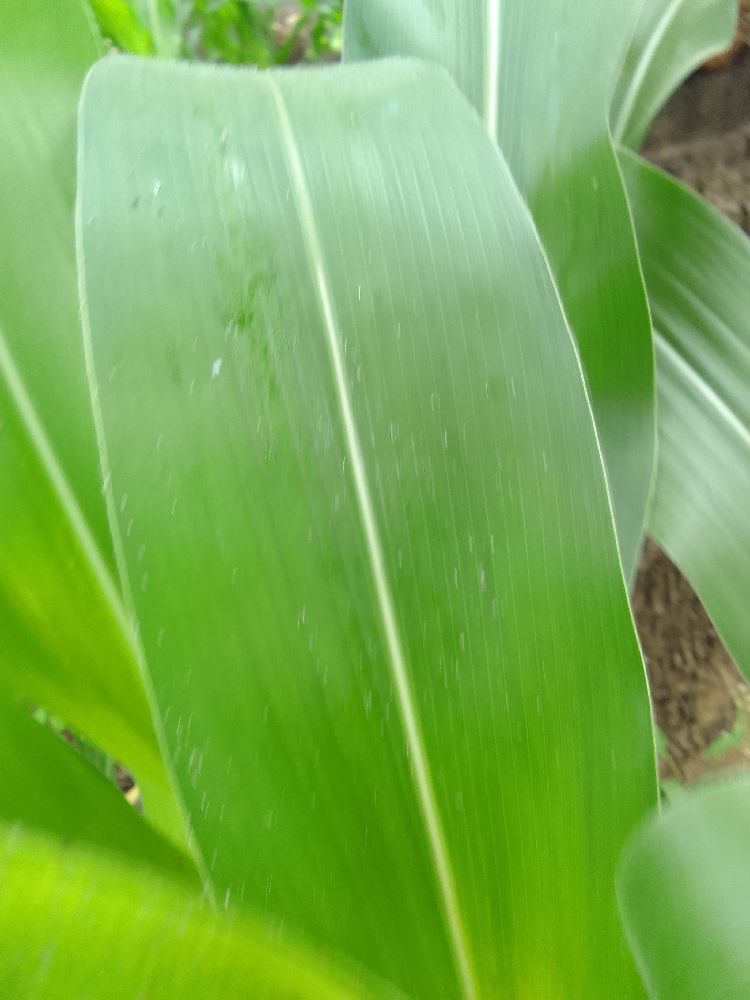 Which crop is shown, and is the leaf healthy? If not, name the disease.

maize, healthy
